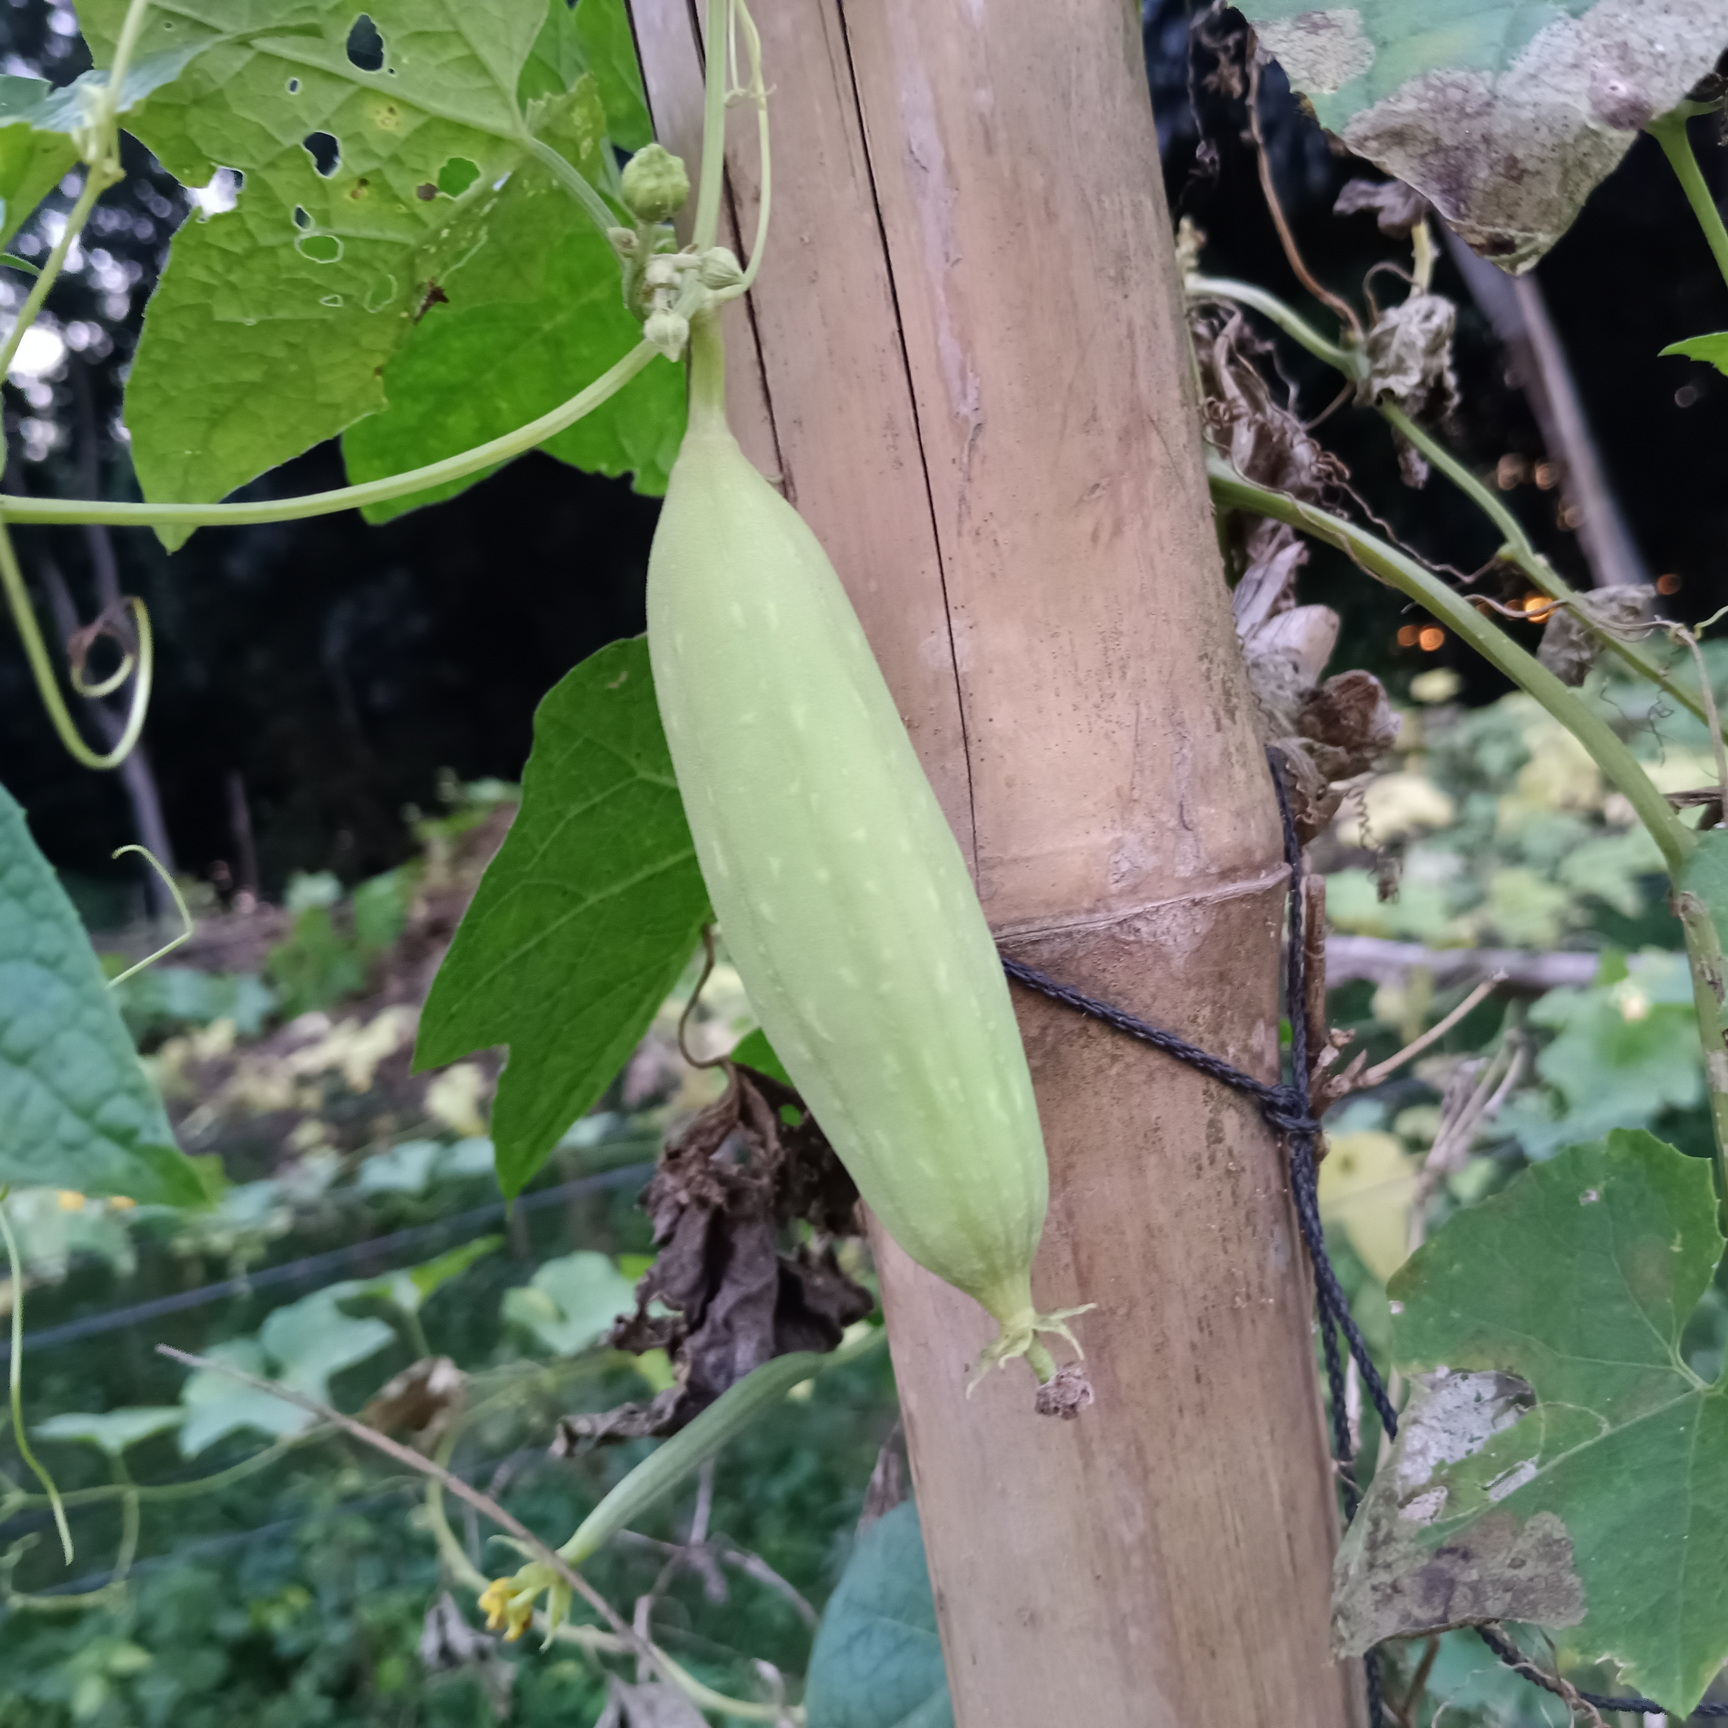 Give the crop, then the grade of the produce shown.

luffa, fresh
